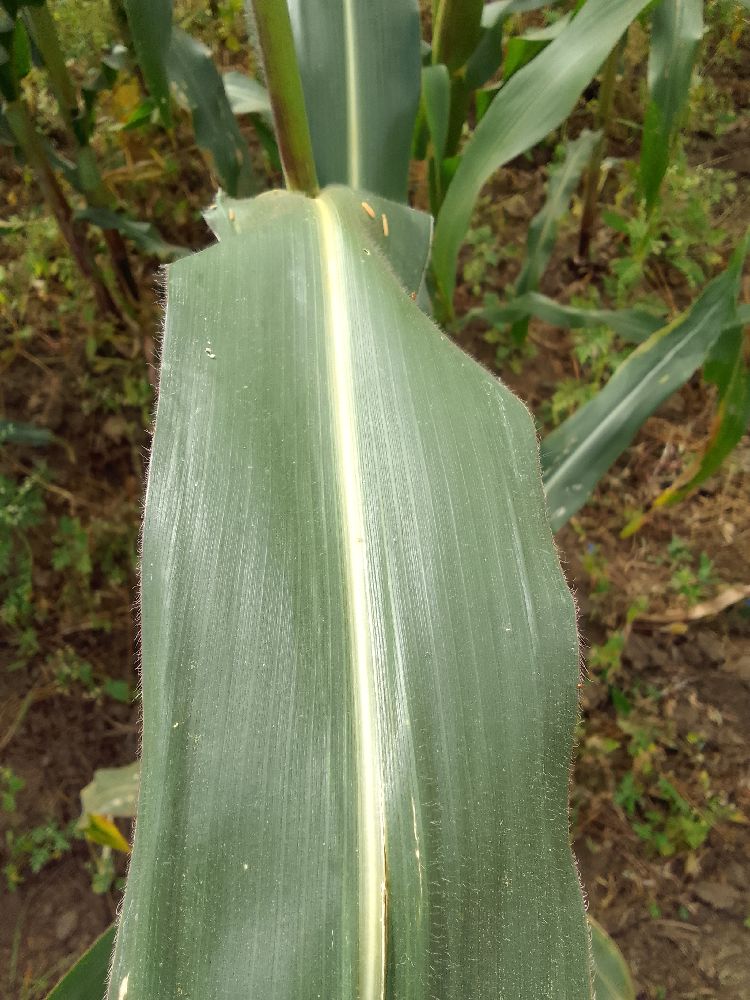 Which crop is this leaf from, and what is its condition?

maize, healthy
